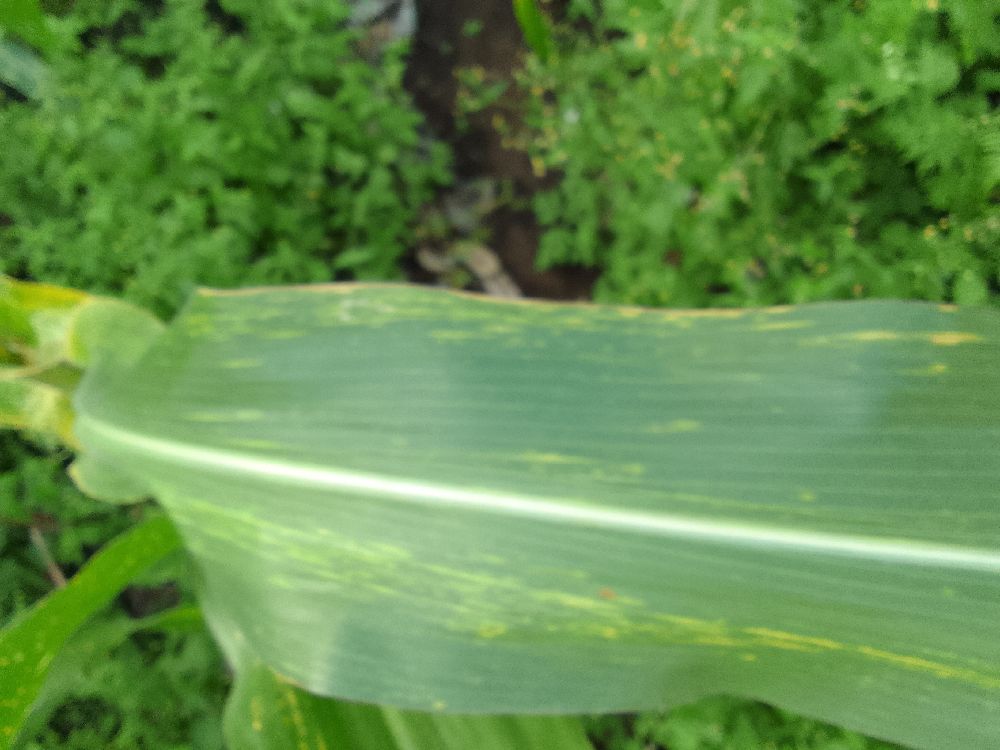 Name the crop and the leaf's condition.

maize, maize lethal necrosis
